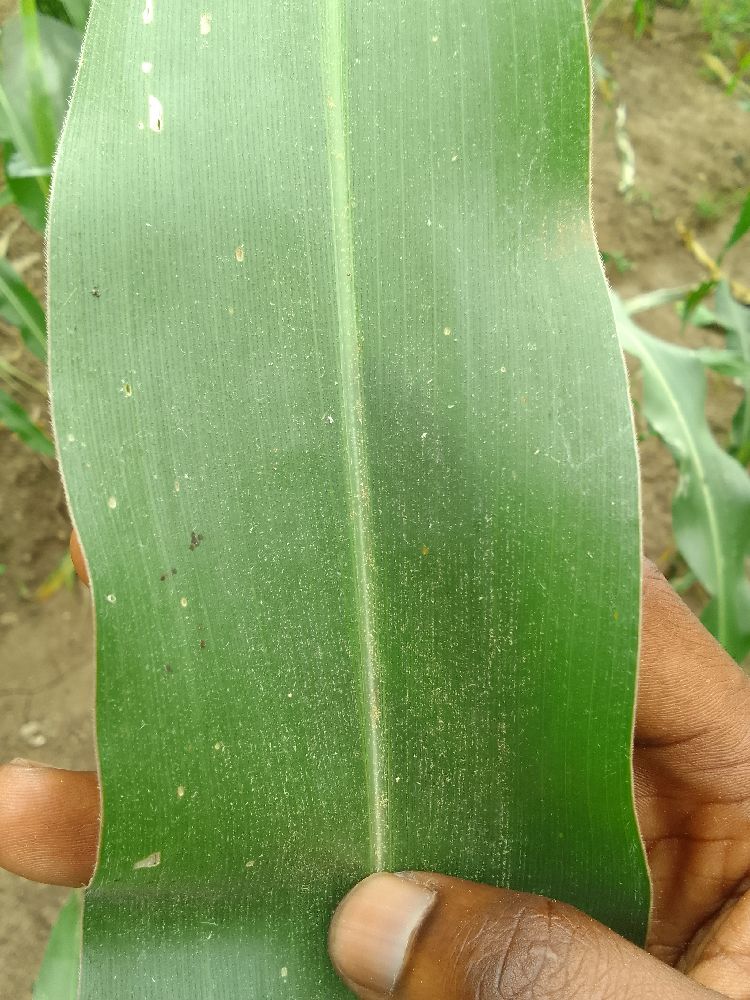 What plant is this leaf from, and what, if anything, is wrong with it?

maize, healthy
